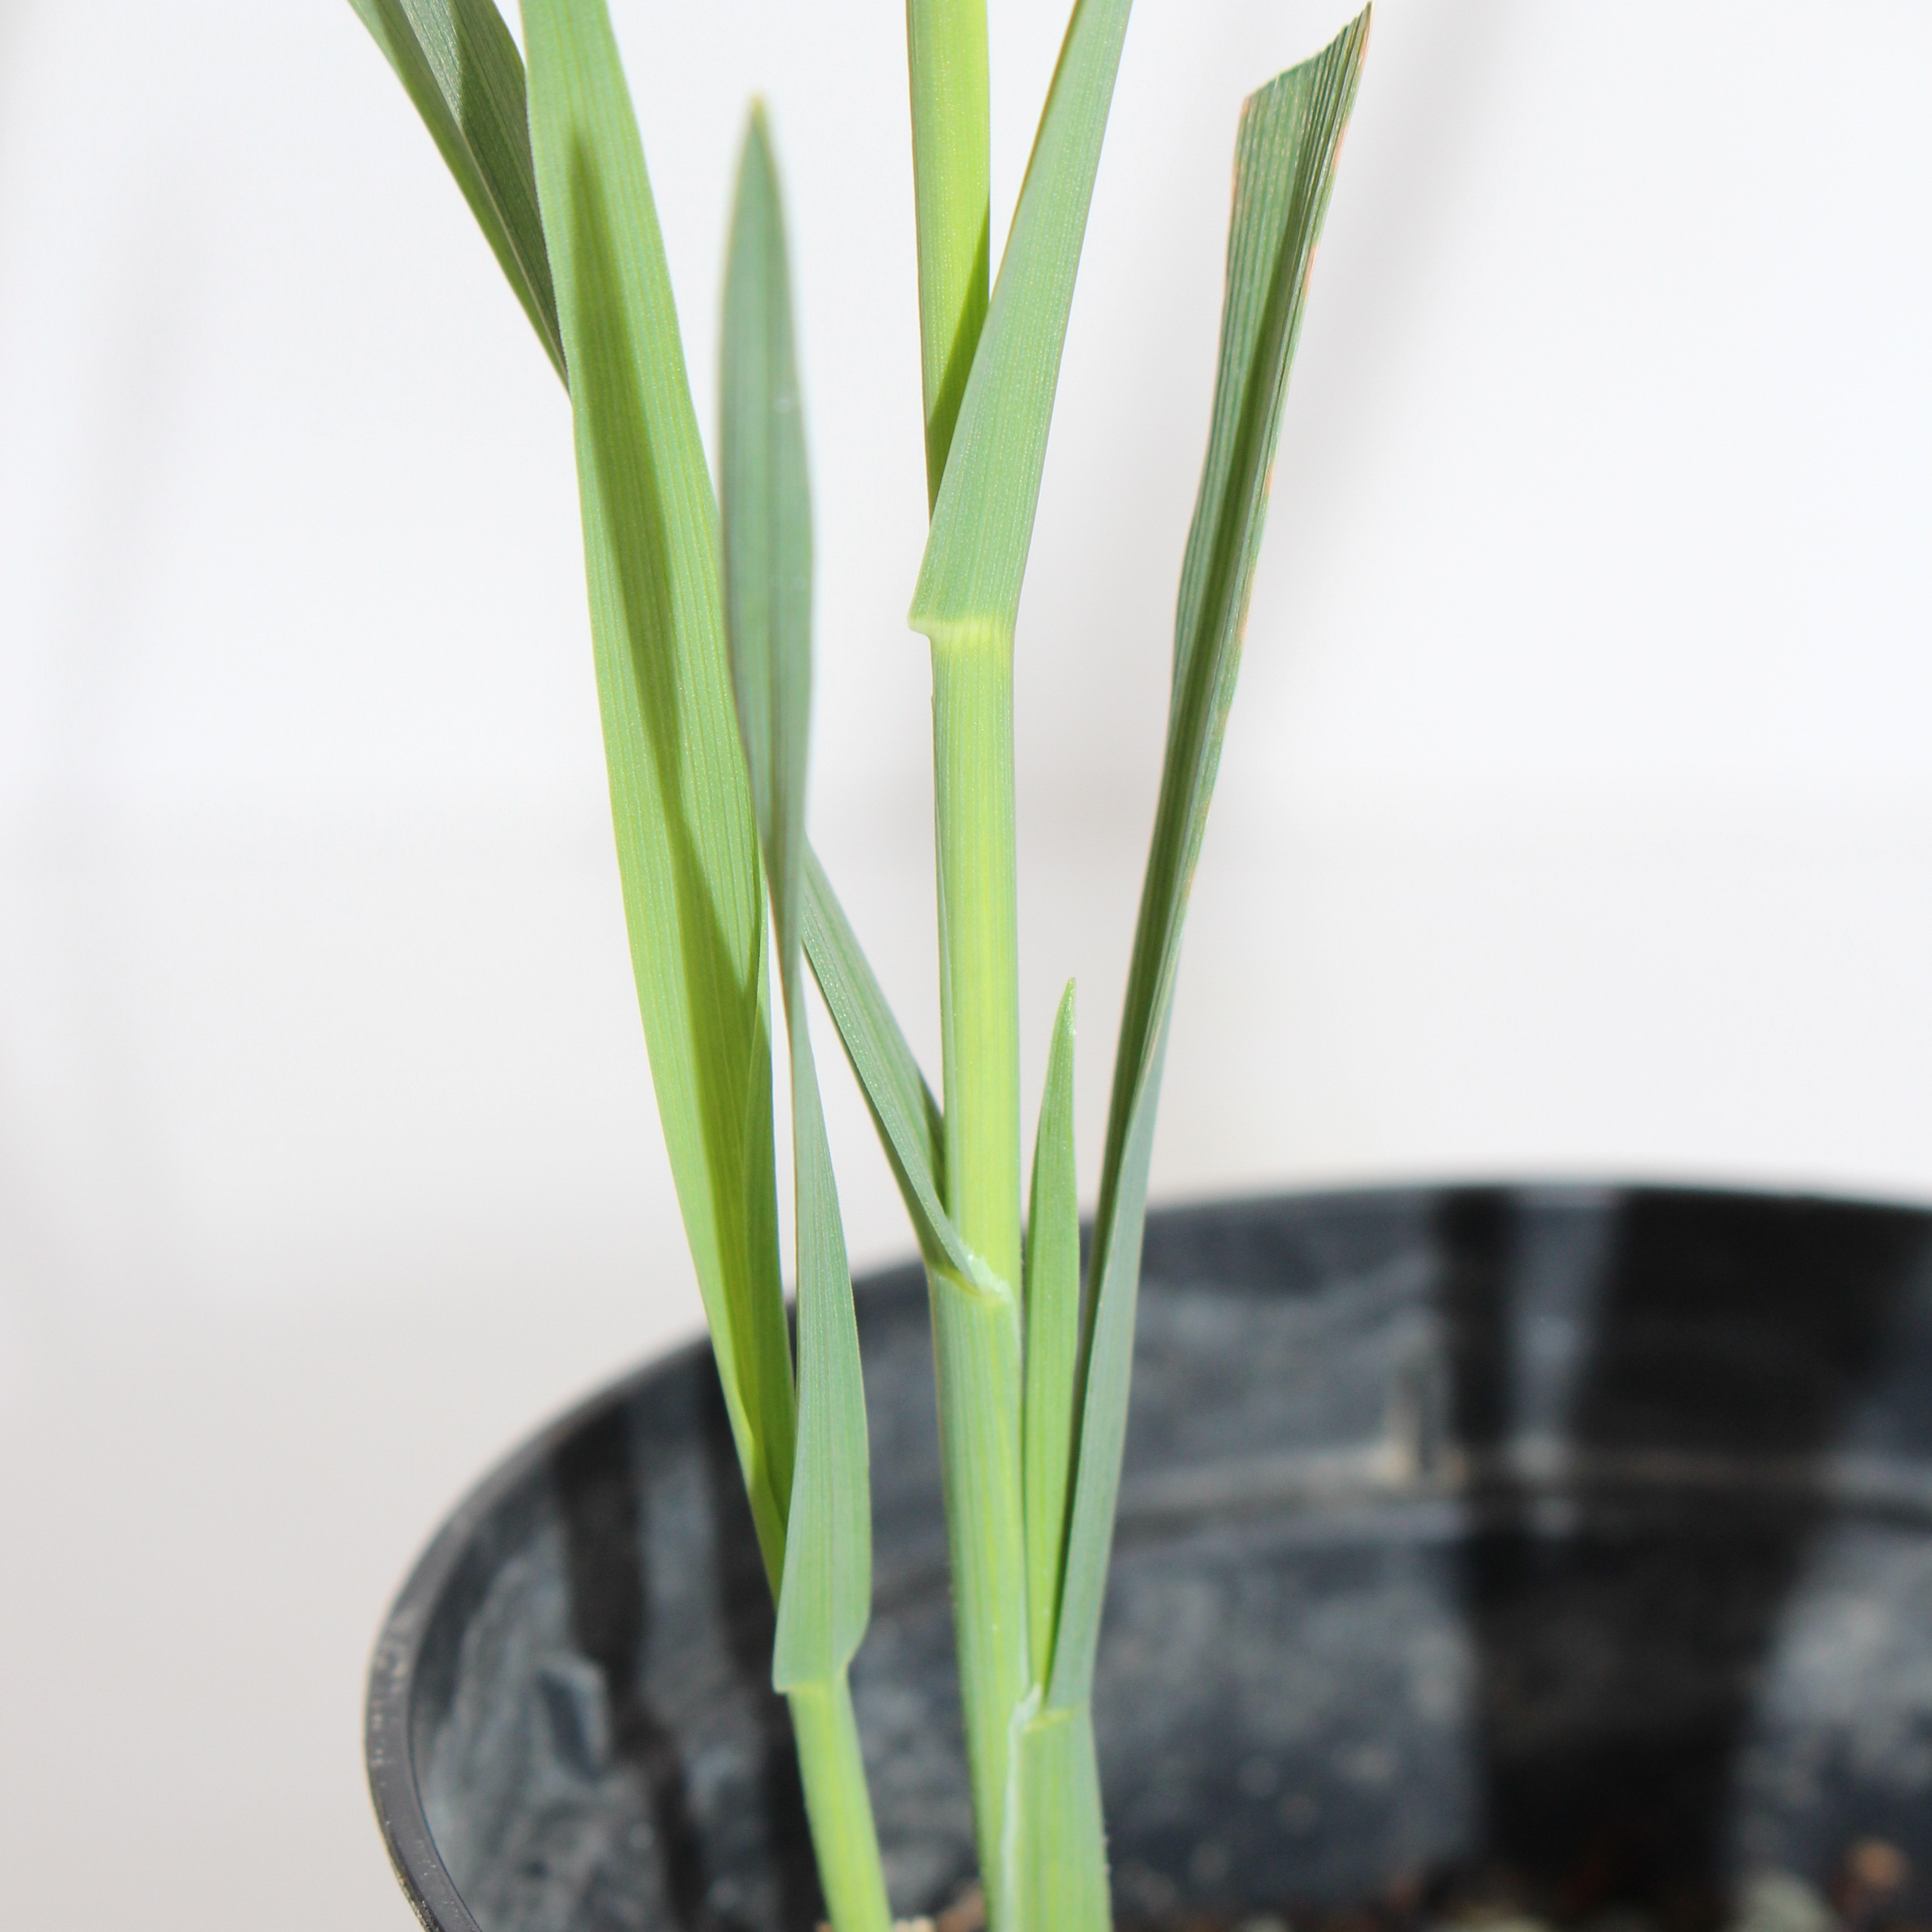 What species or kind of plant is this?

Avena sterilis
